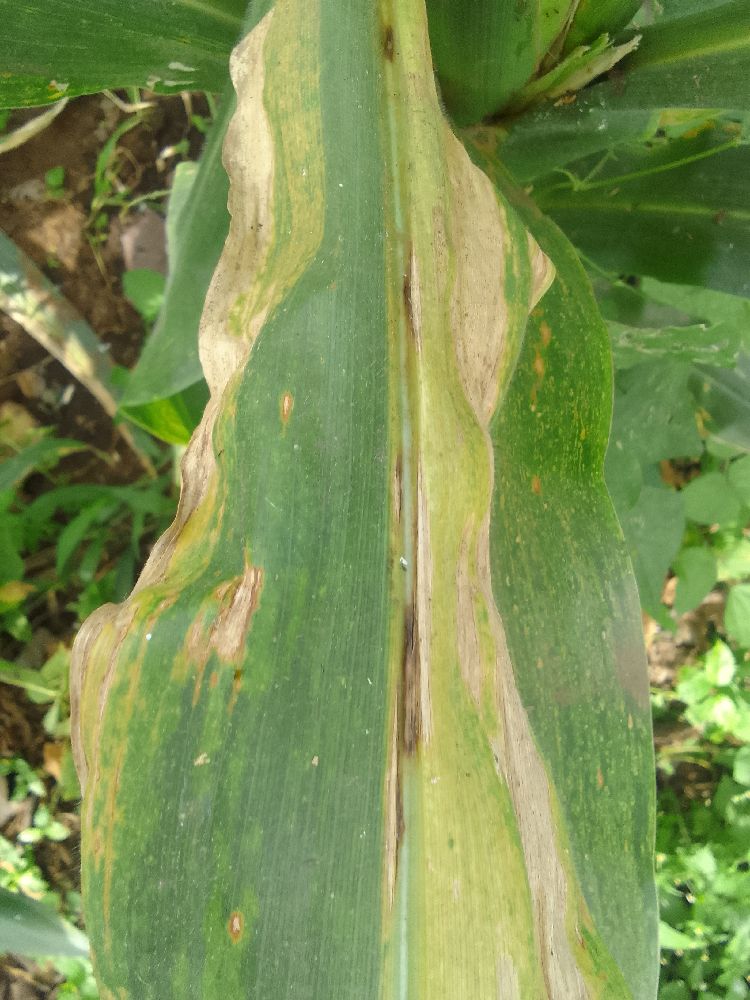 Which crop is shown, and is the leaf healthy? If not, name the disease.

maize, maize lethal necrosis
